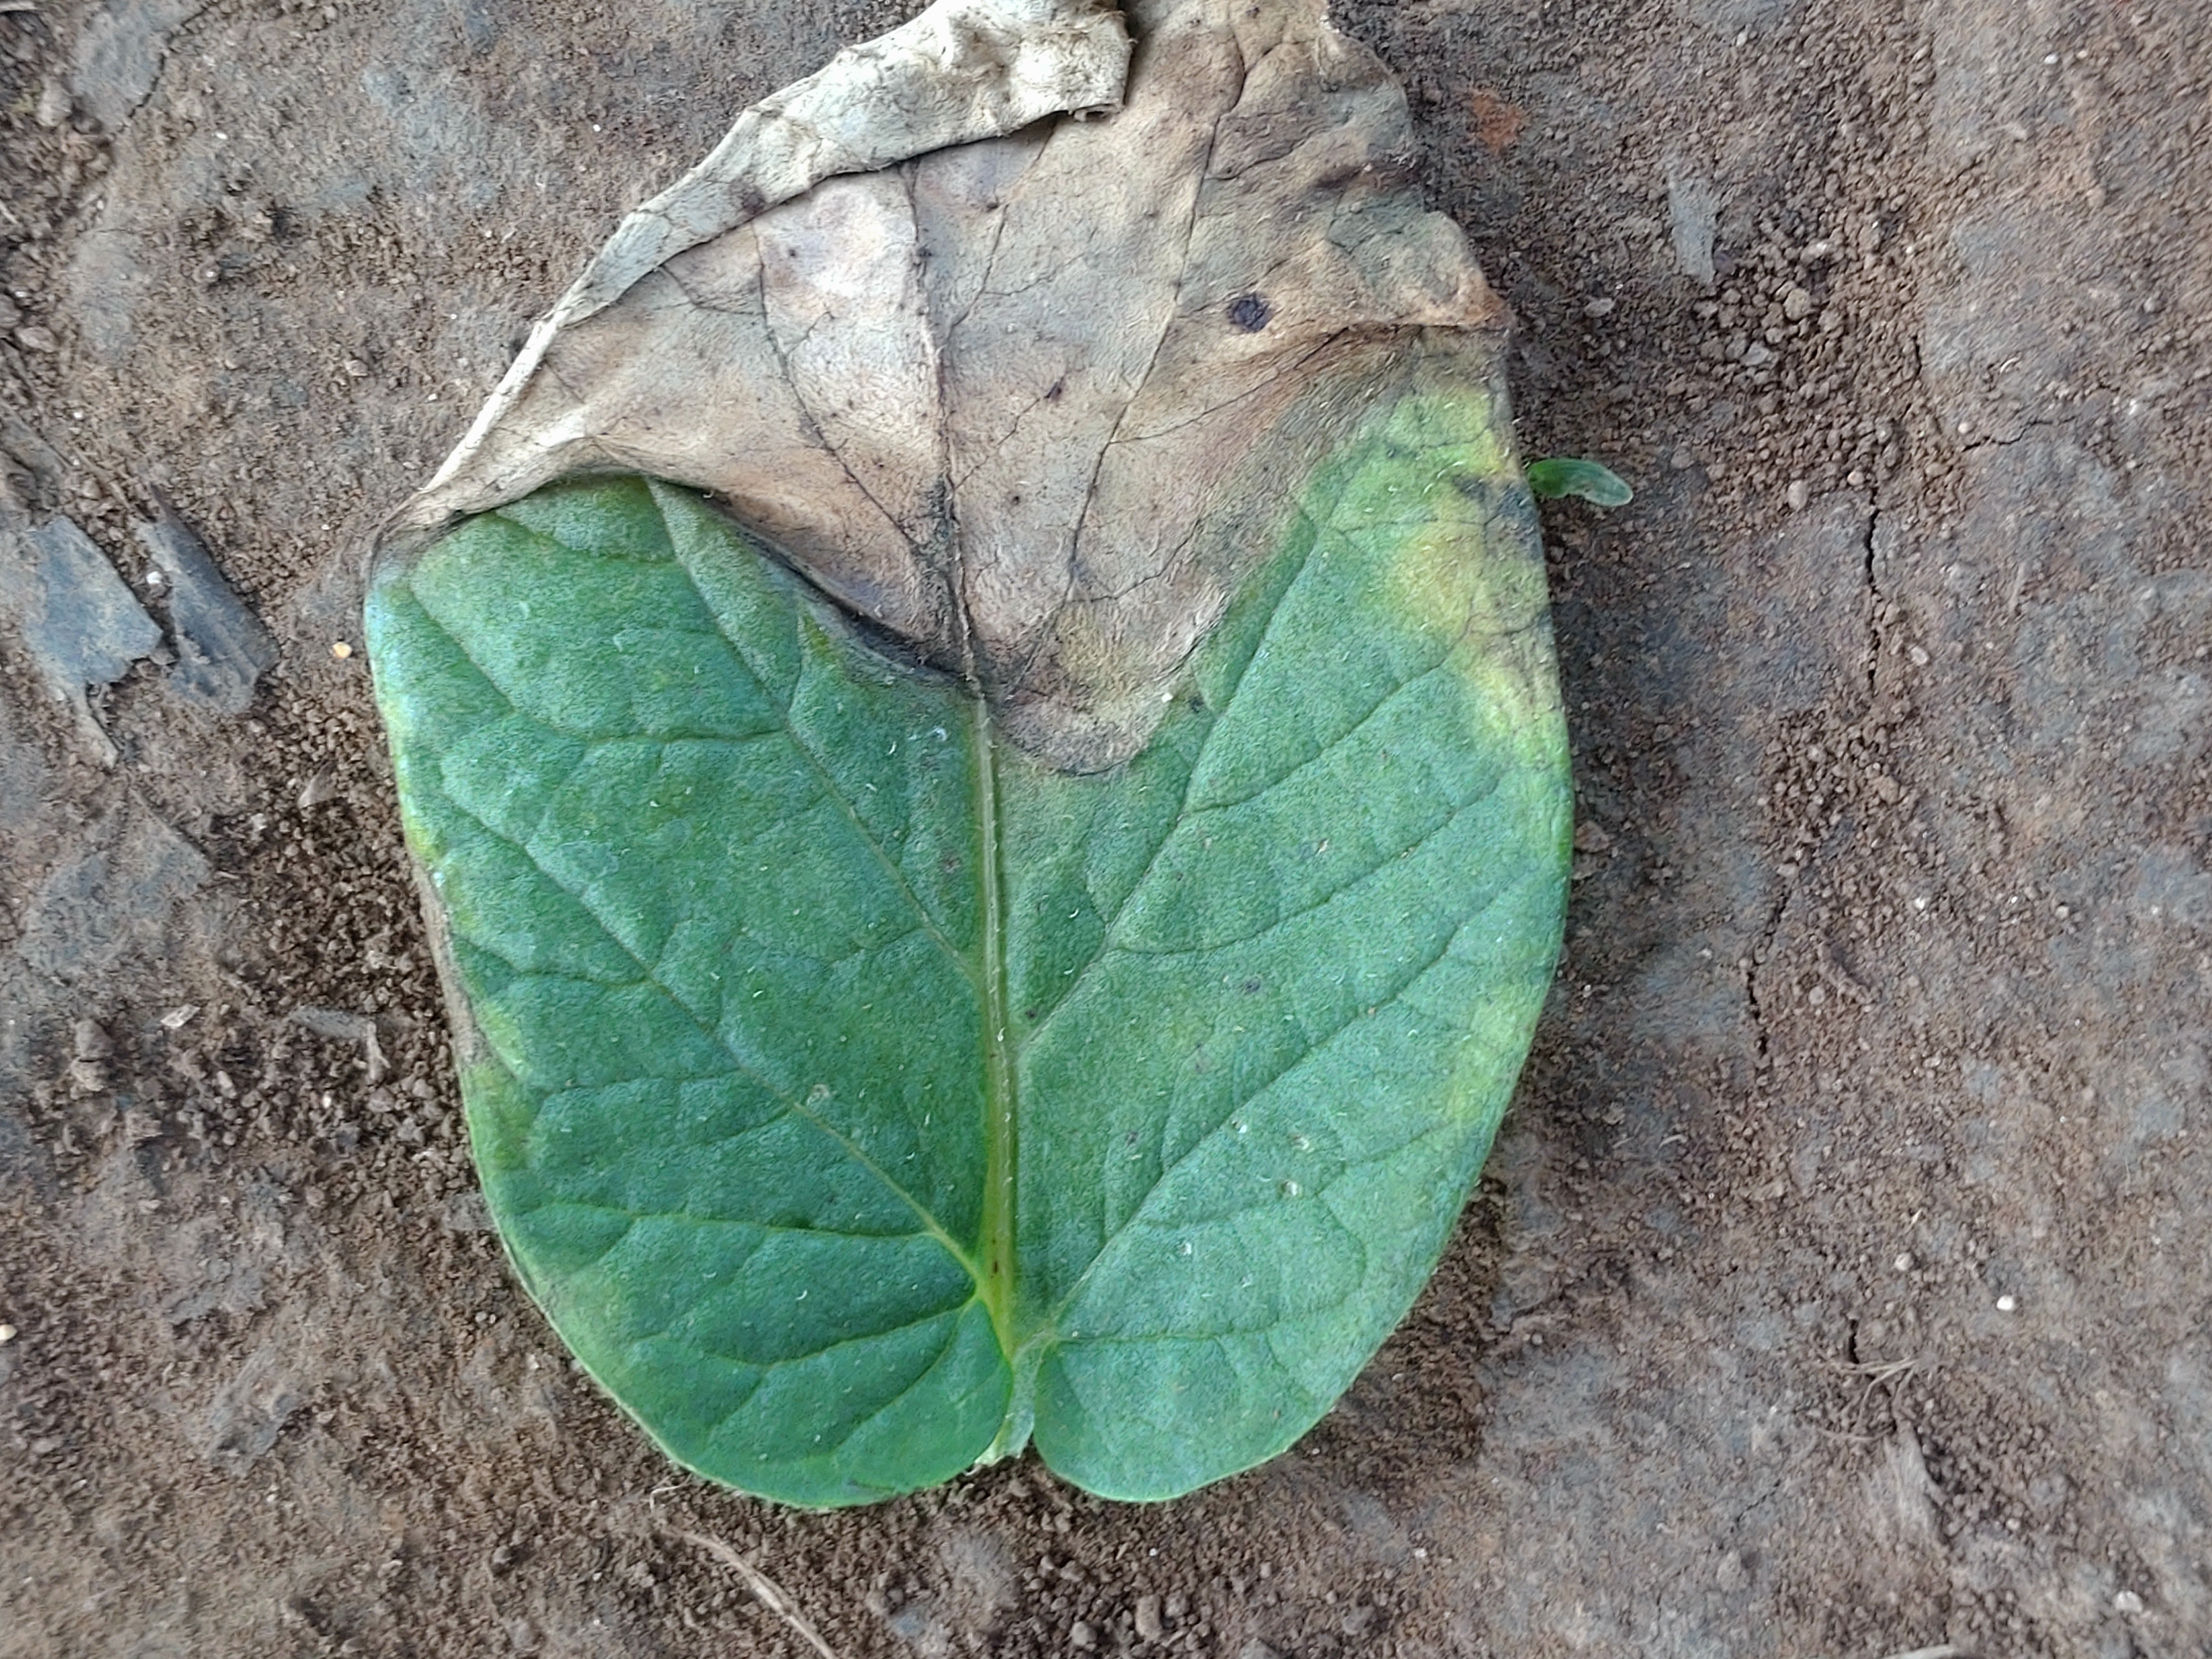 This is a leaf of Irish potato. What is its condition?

early blight
